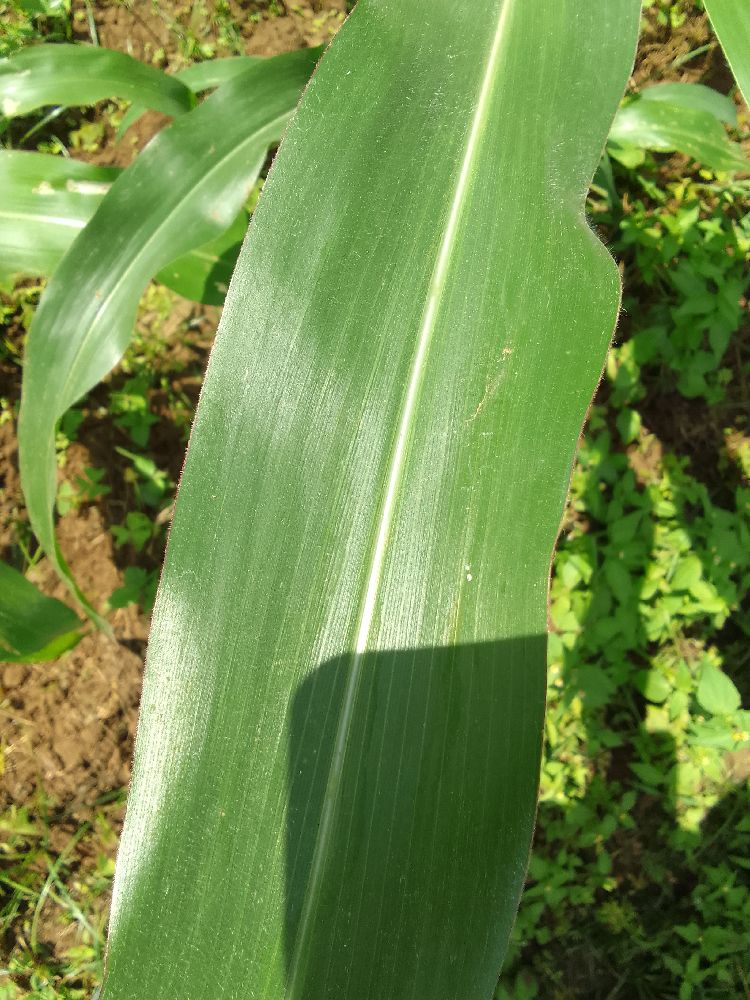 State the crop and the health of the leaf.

maize, healthy
